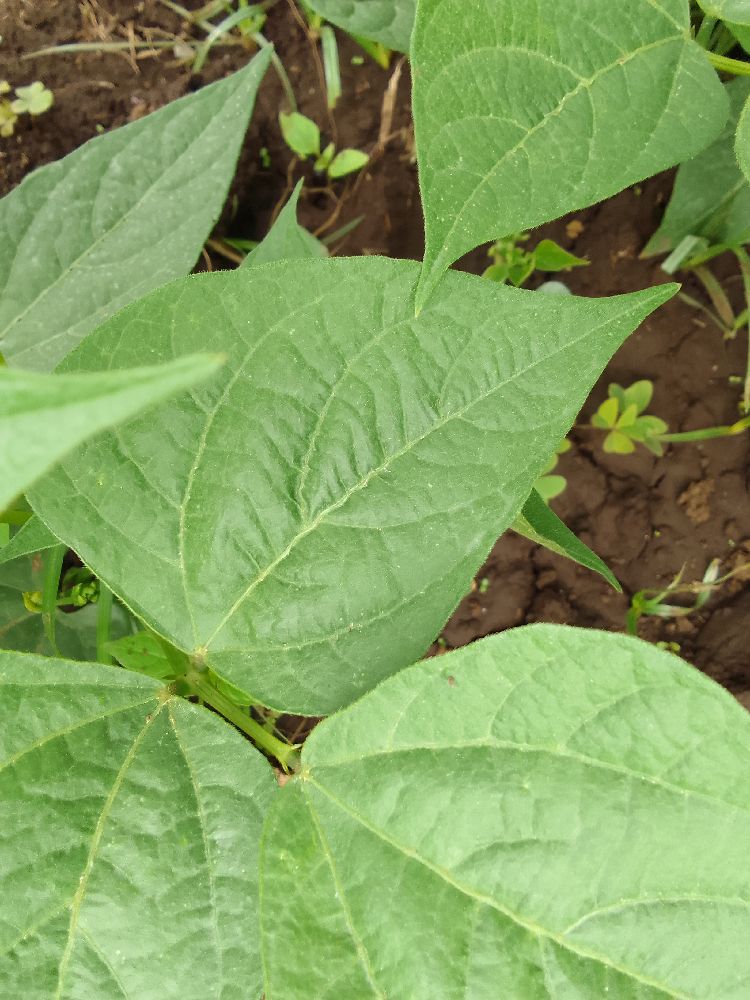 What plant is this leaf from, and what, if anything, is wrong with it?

common bean, healthy
